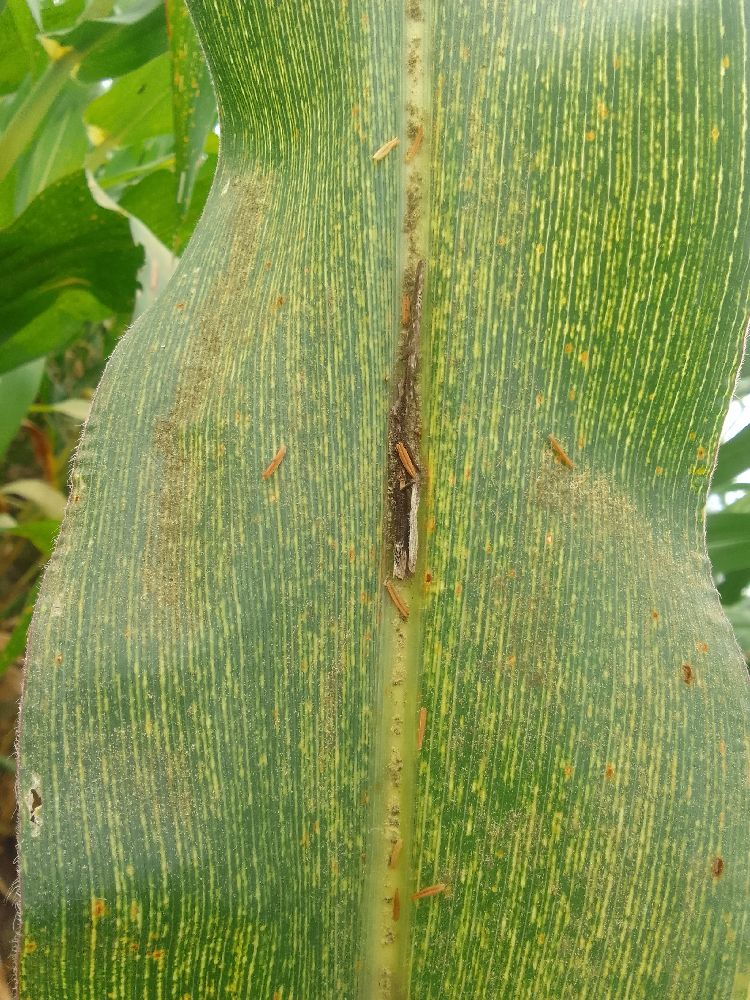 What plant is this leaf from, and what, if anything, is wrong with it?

maize, maize streak virus
